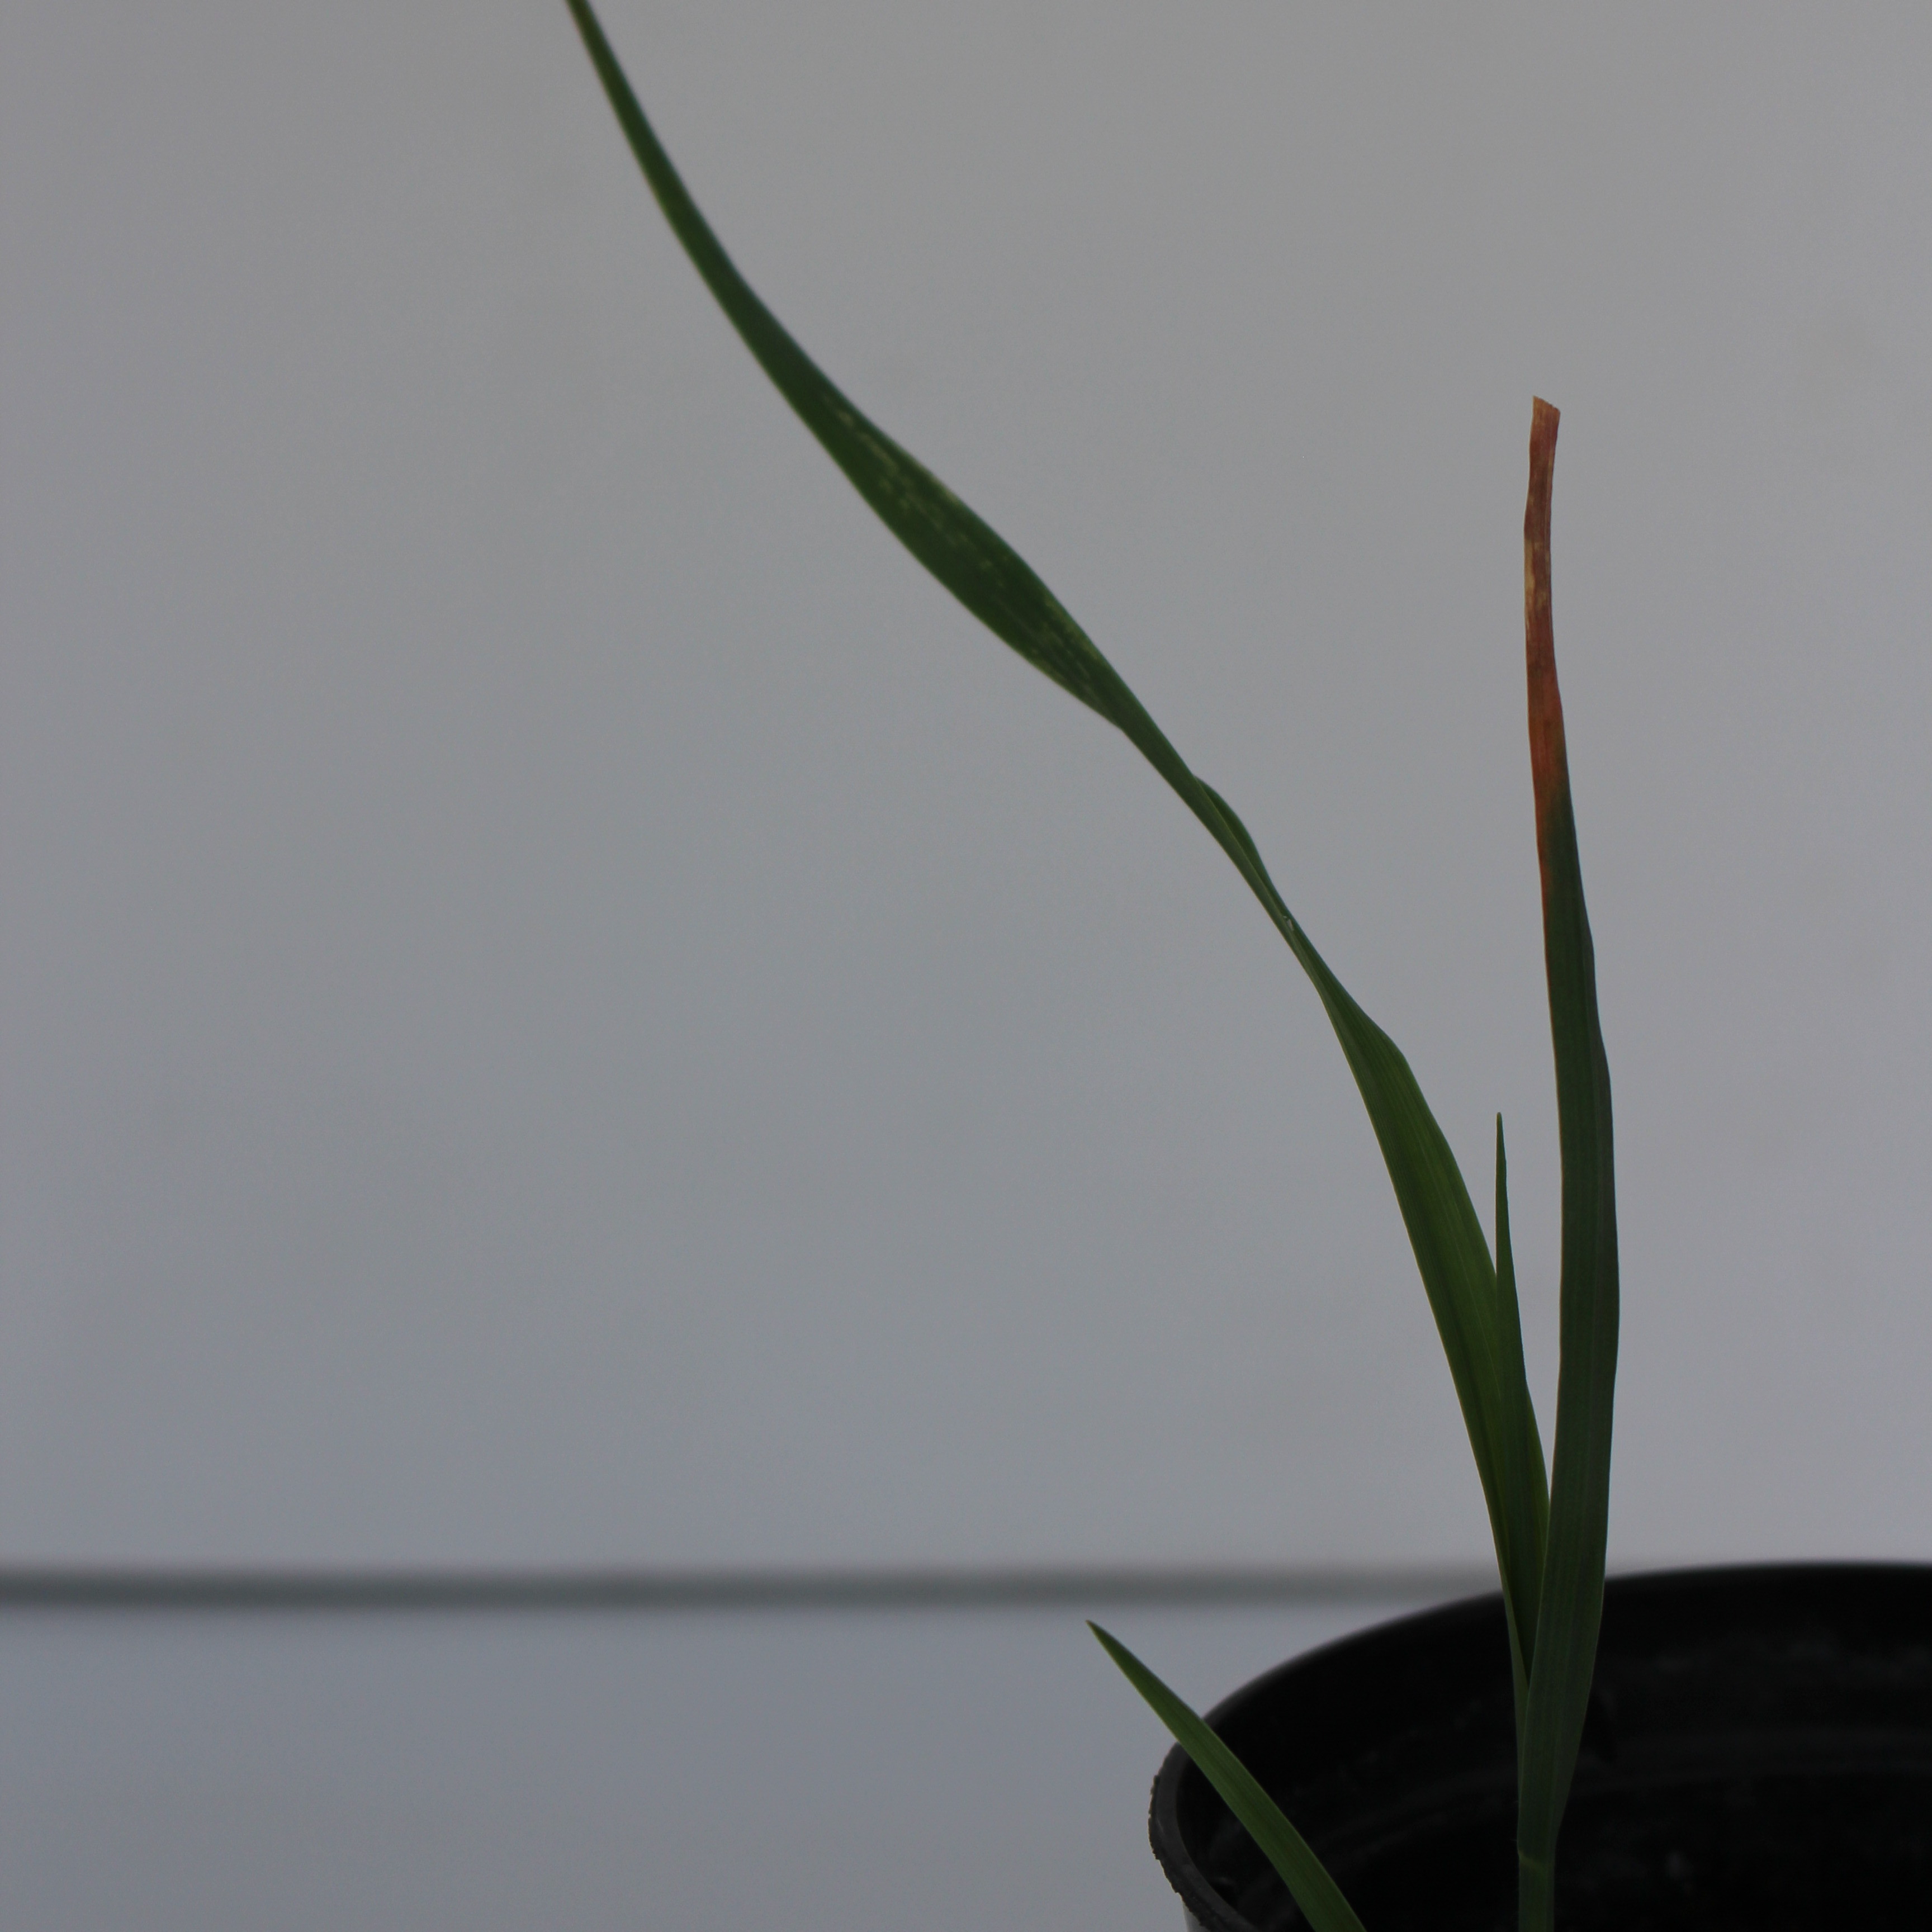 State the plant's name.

Avena sterilis
